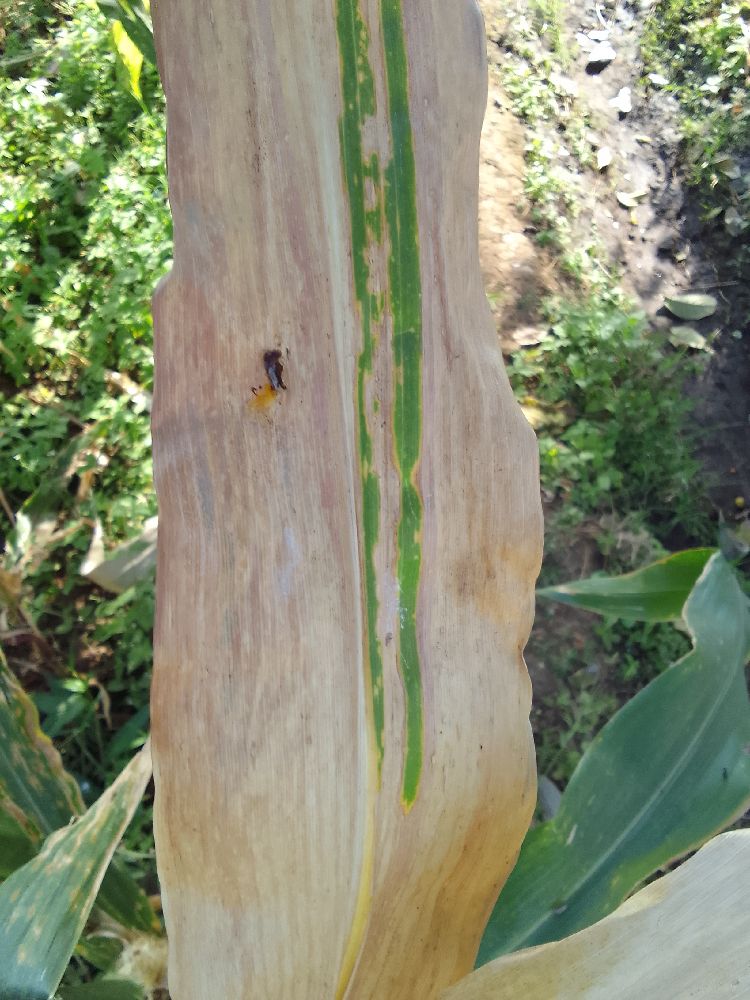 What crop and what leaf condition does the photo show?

maize, maize lethal necrosis
